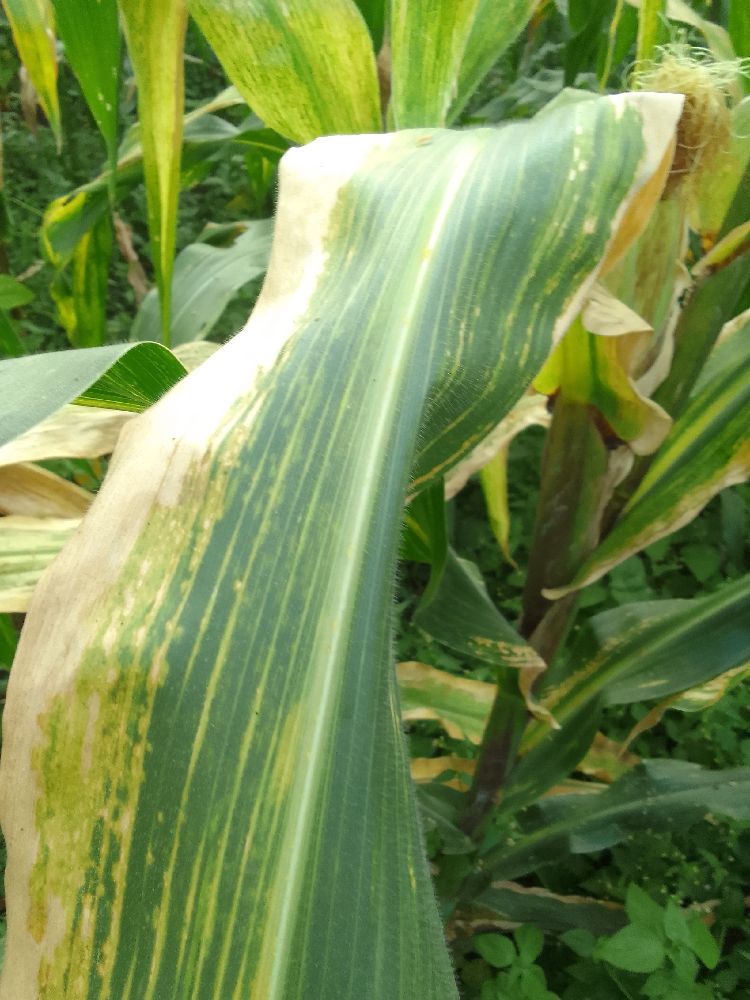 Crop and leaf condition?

maize, maize lethal necrosis
